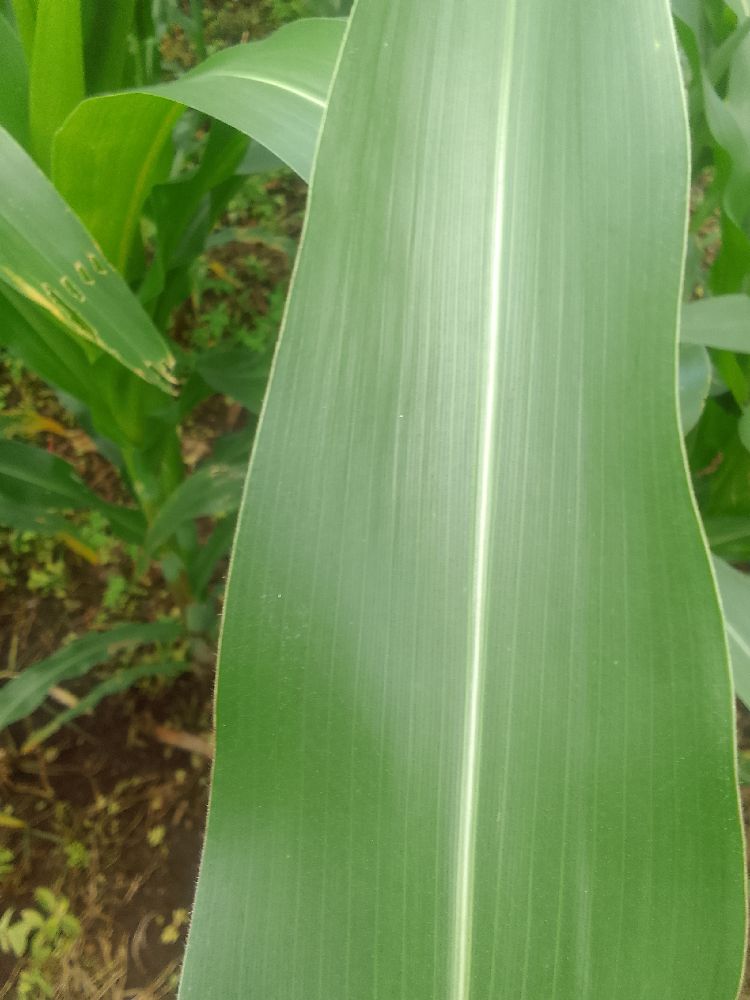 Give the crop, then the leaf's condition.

maize, healthy
